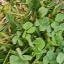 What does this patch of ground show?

unstructured weed
